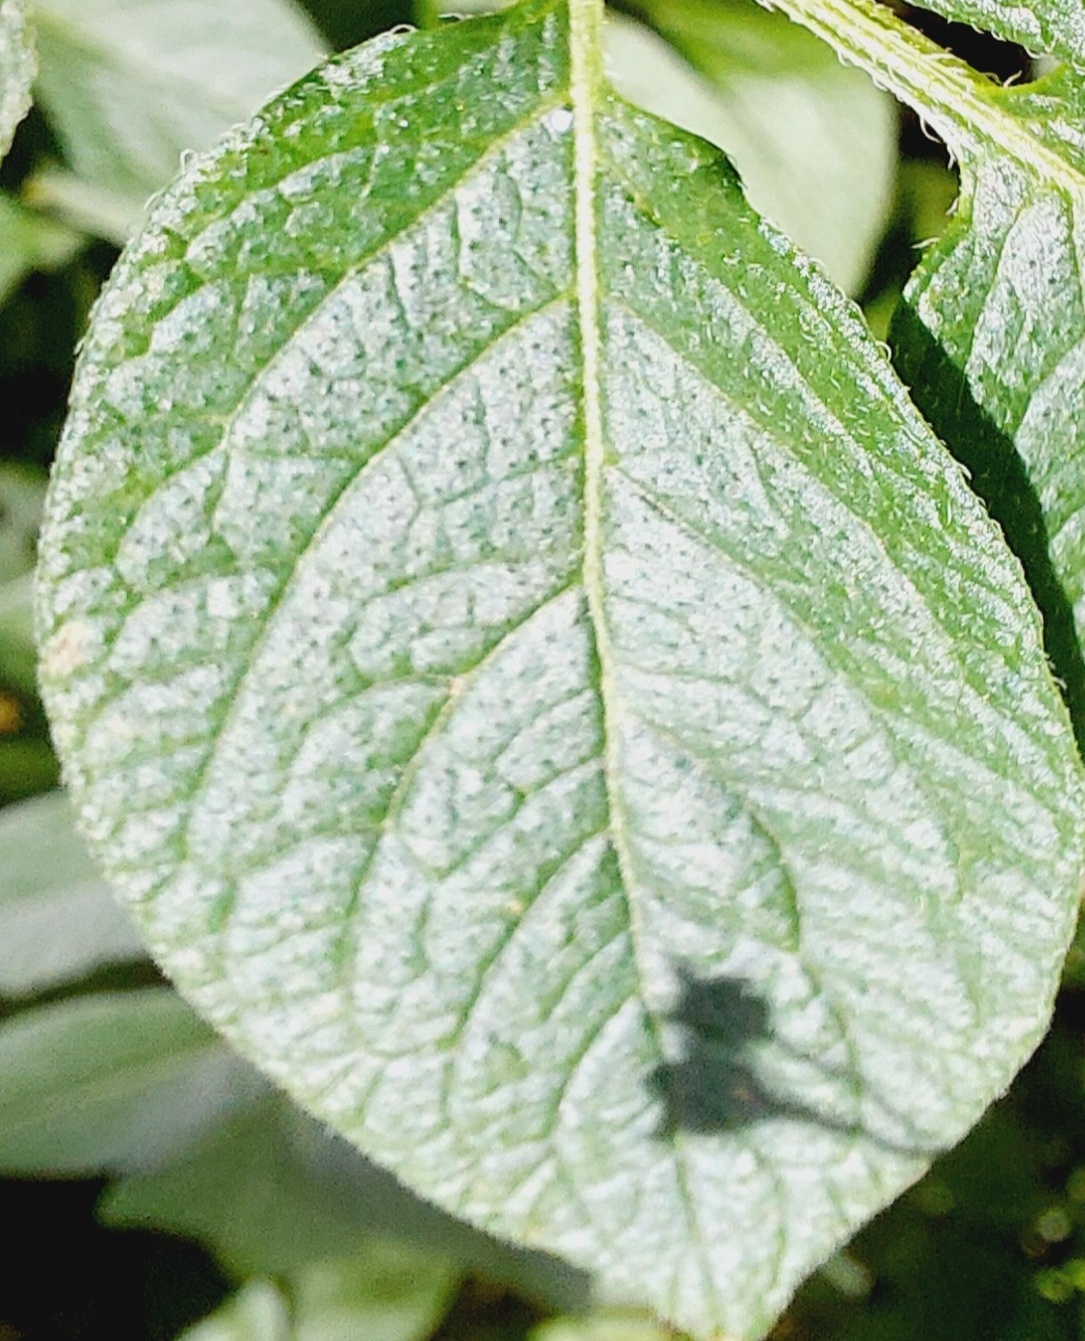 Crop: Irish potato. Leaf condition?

healthy
